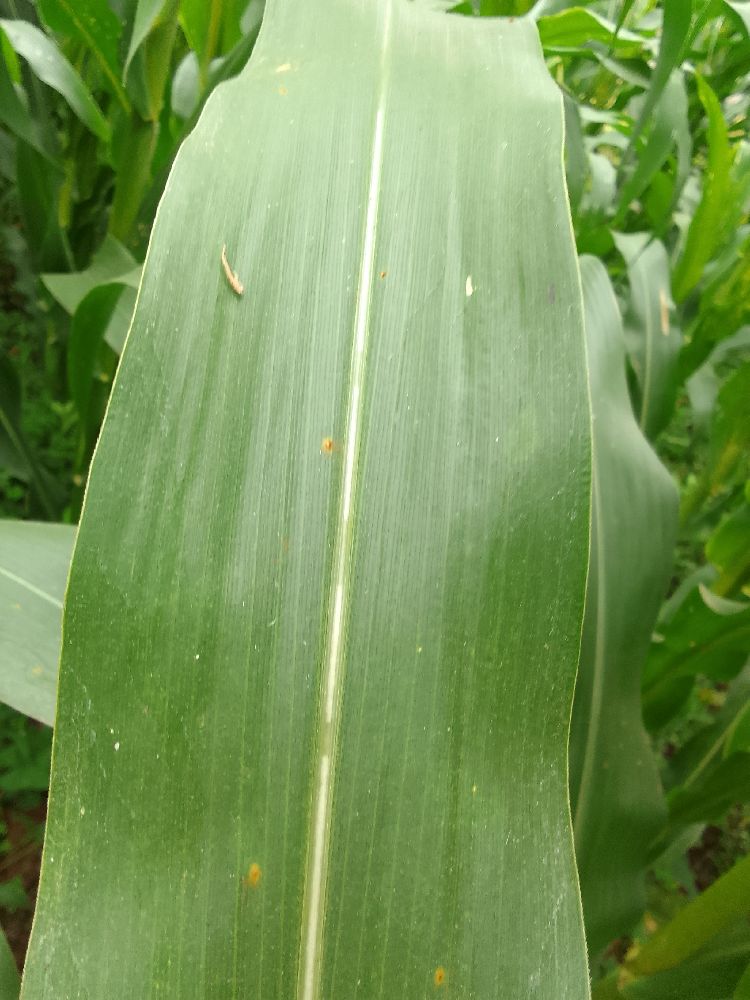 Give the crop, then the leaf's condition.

maize, healthy
